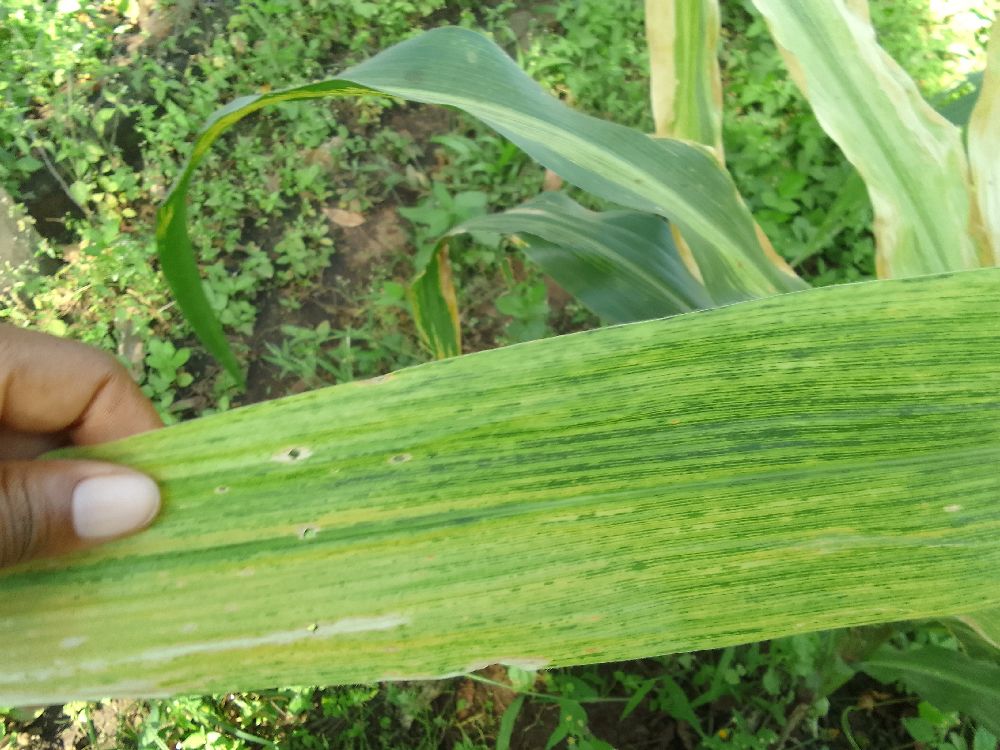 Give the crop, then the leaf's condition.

maize, maize lethal necrosis
